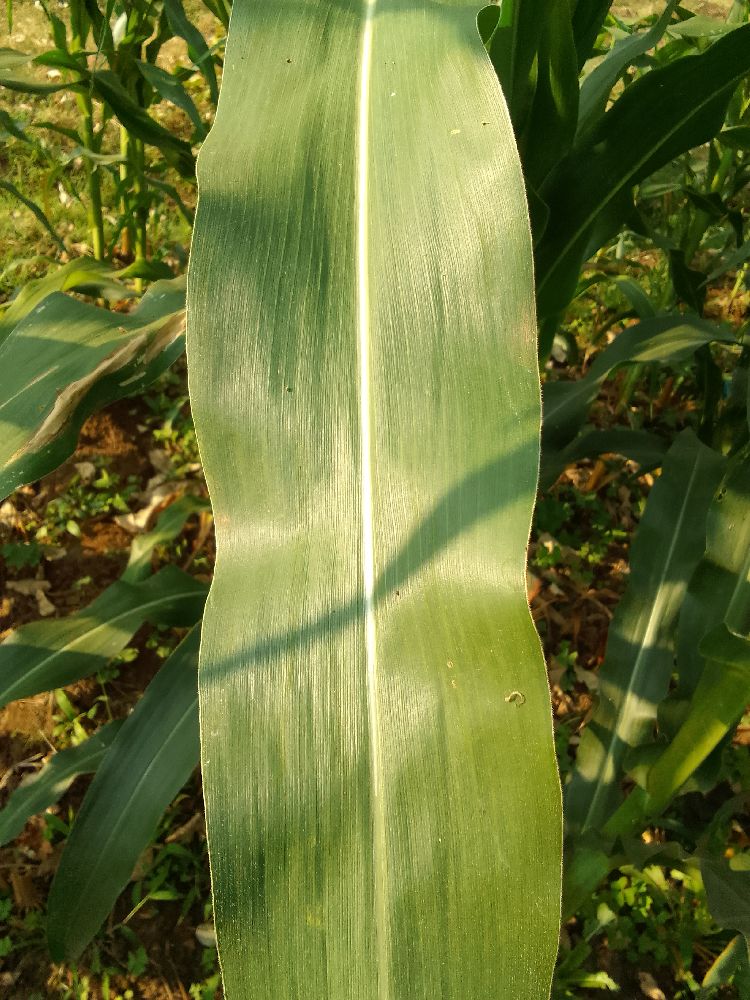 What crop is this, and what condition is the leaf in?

maize, healthy
